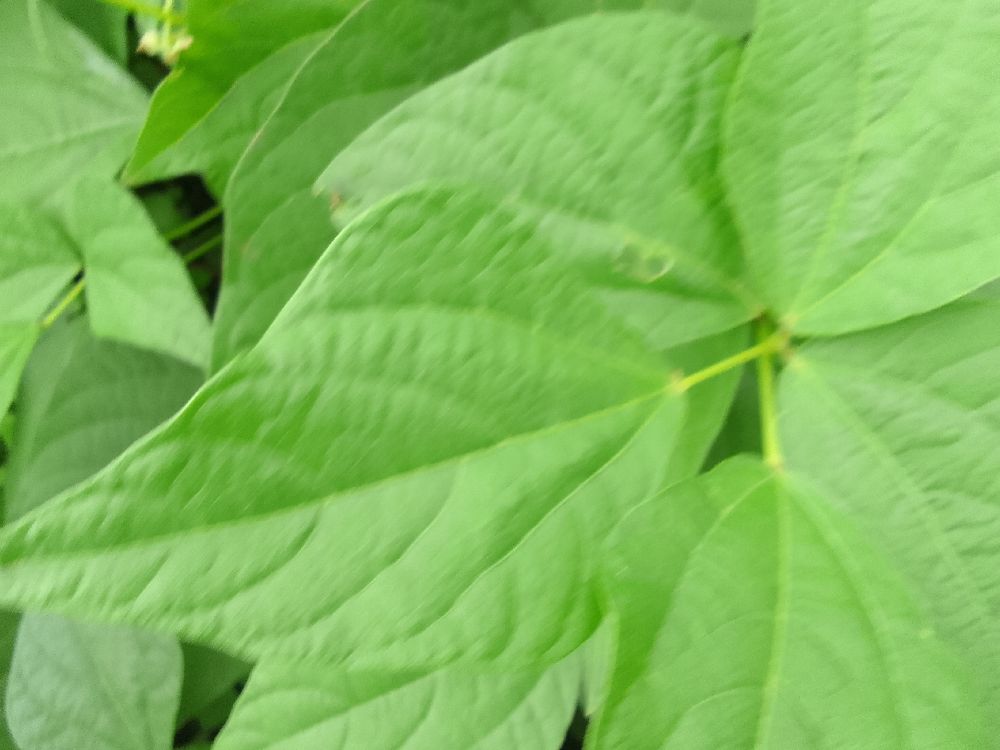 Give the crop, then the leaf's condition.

common bean, healthy
